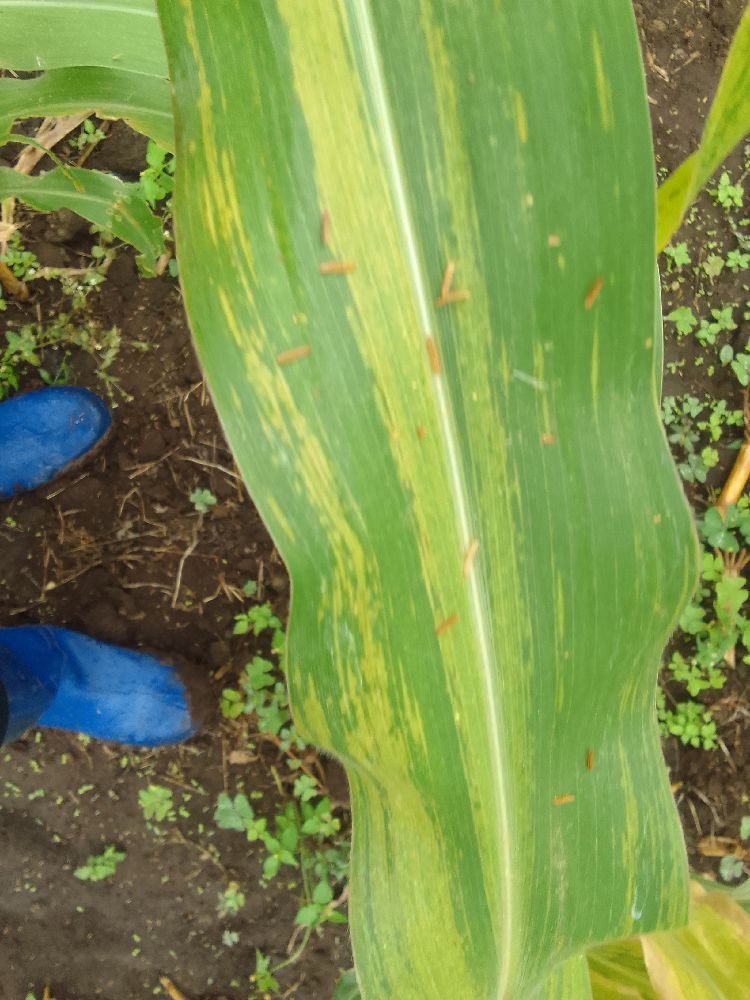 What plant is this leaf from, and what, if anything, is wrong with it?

maize, maize lethal necrosis
